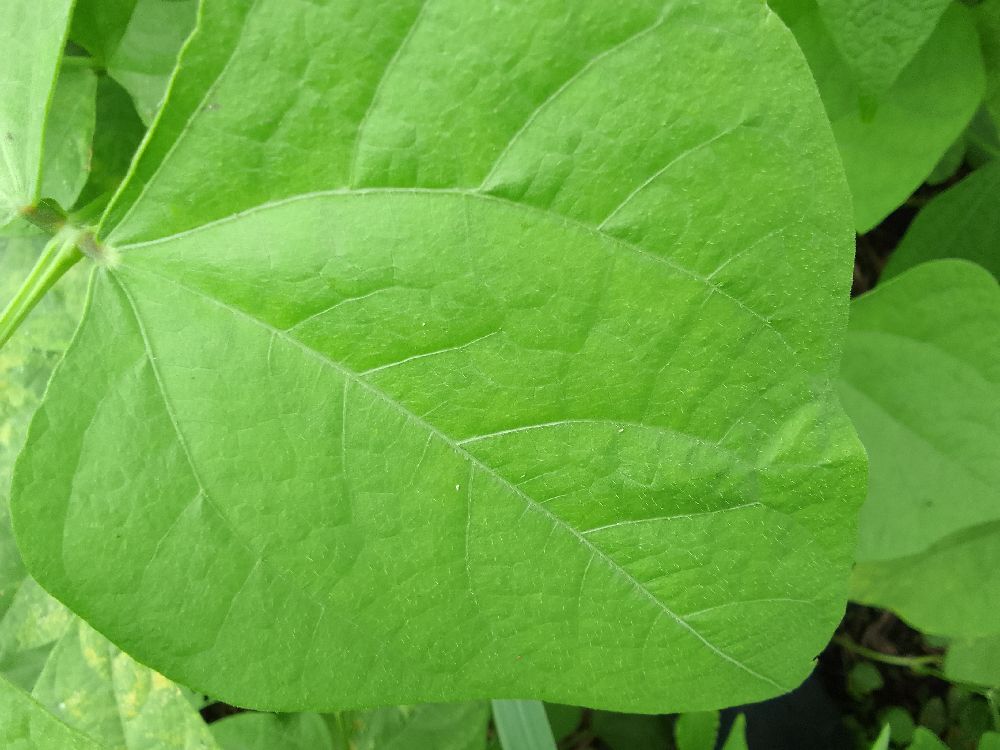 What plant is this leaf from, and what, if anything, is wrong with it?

common bean, healthy
